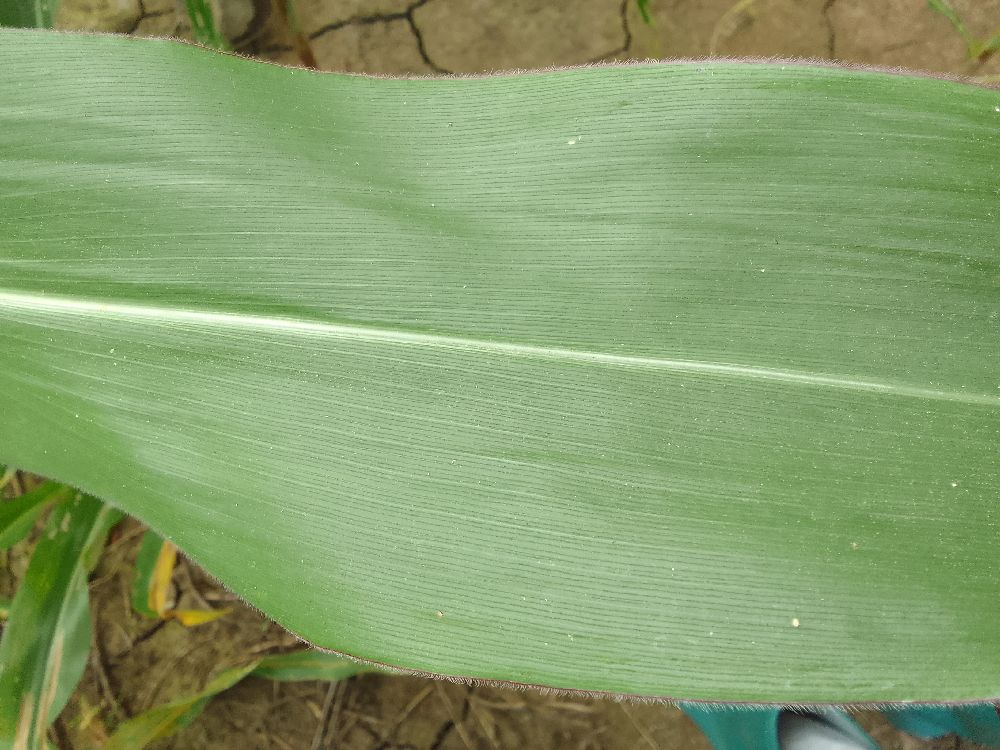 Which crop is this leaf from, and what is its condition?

maize, healthy
